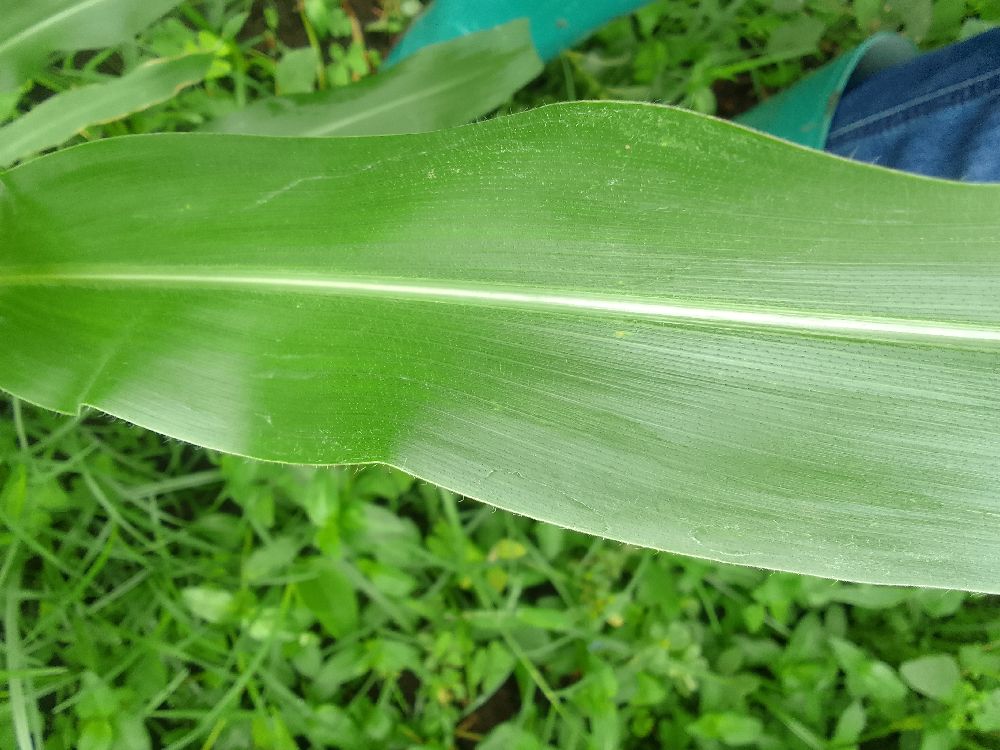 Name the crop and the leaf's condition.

maize, healthy
